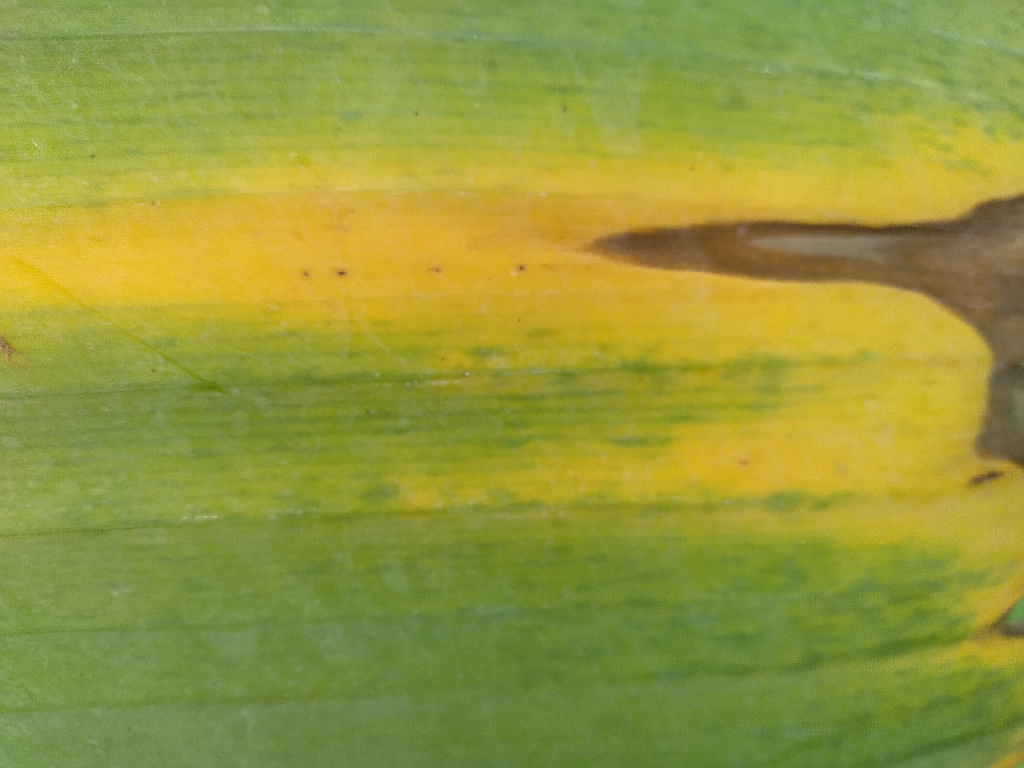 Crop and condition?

banana, fusarium wilt race 1
